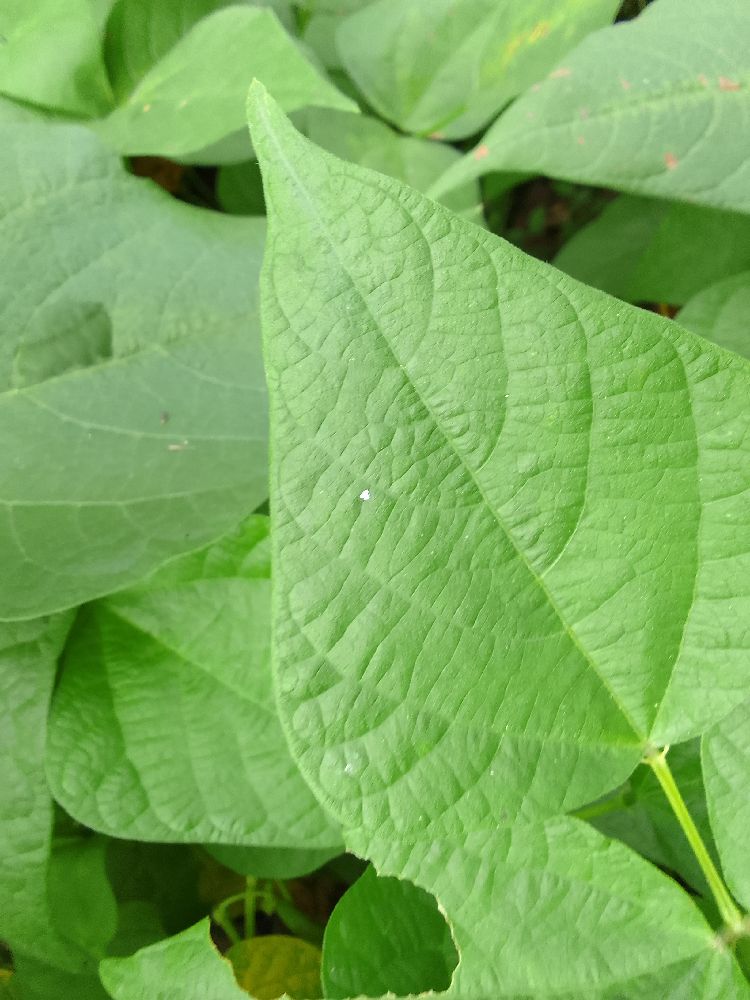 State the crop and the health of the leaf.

common bean, healthy
